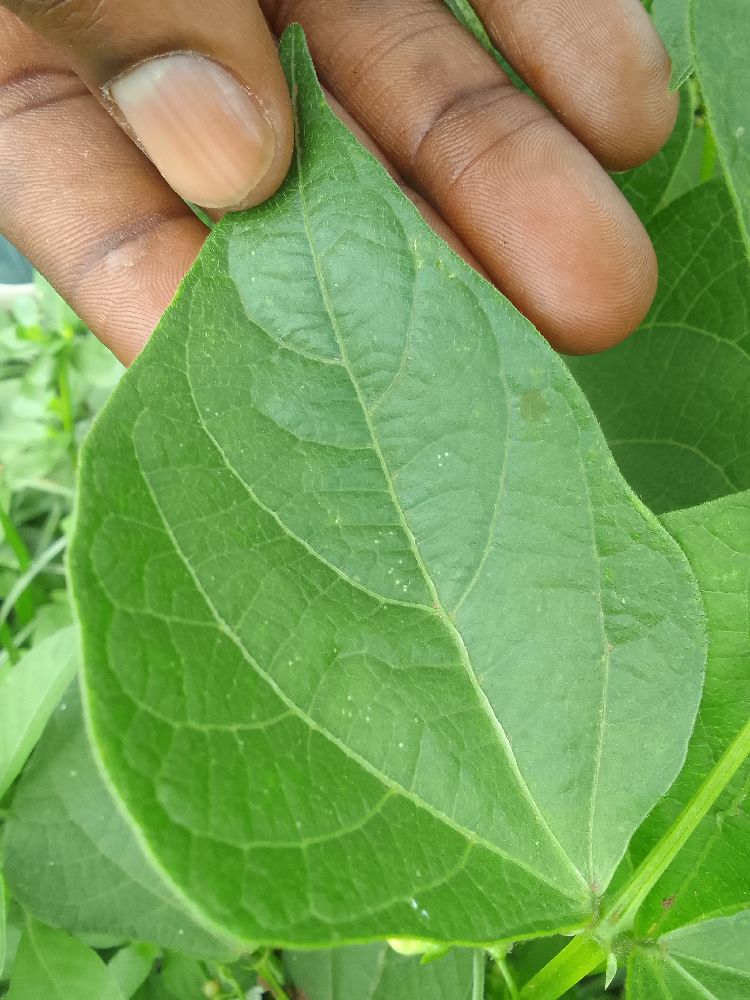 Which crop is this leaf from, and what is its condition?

common bean, healthy
